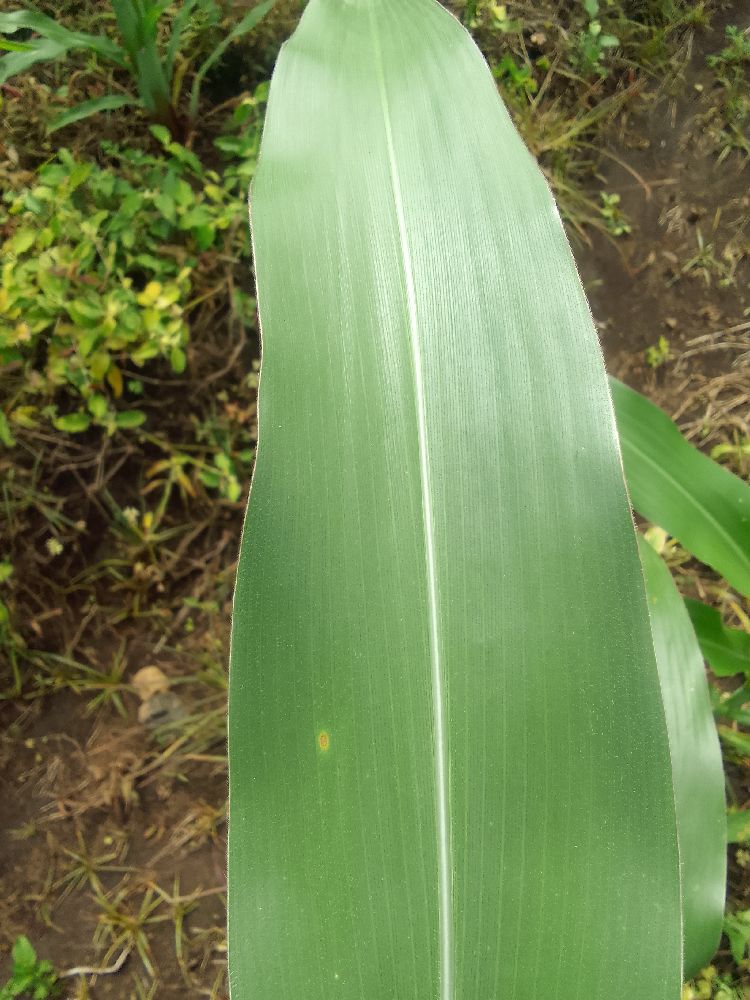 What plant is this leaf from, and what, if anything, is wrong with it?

maize, healthy
